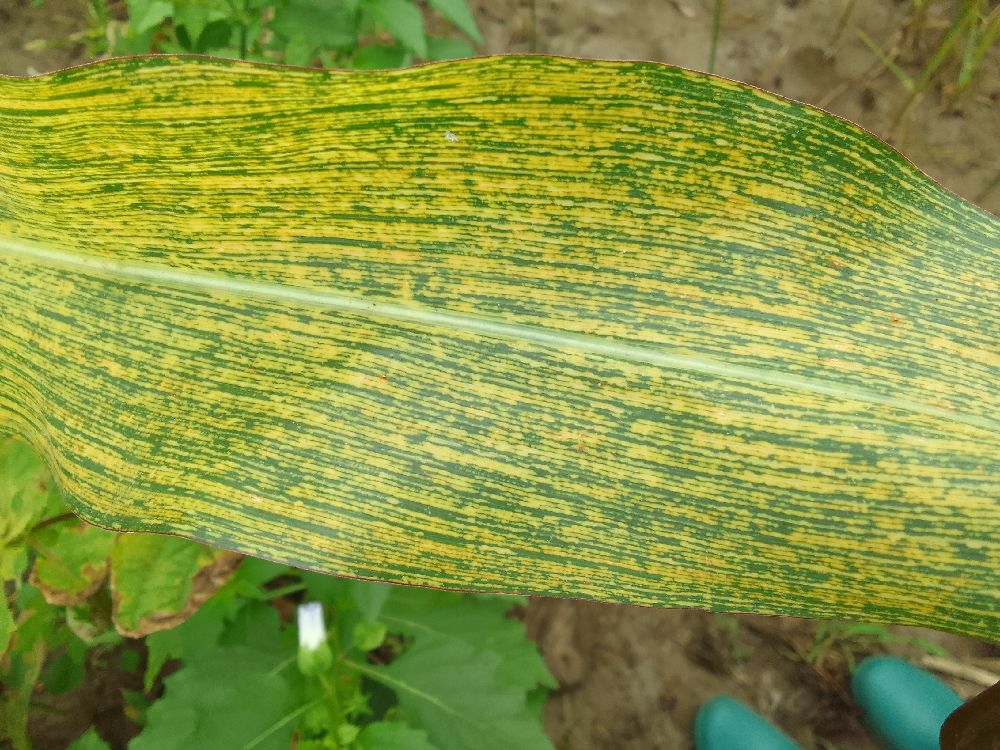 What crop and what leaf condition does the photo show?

maize, maize streak virus
